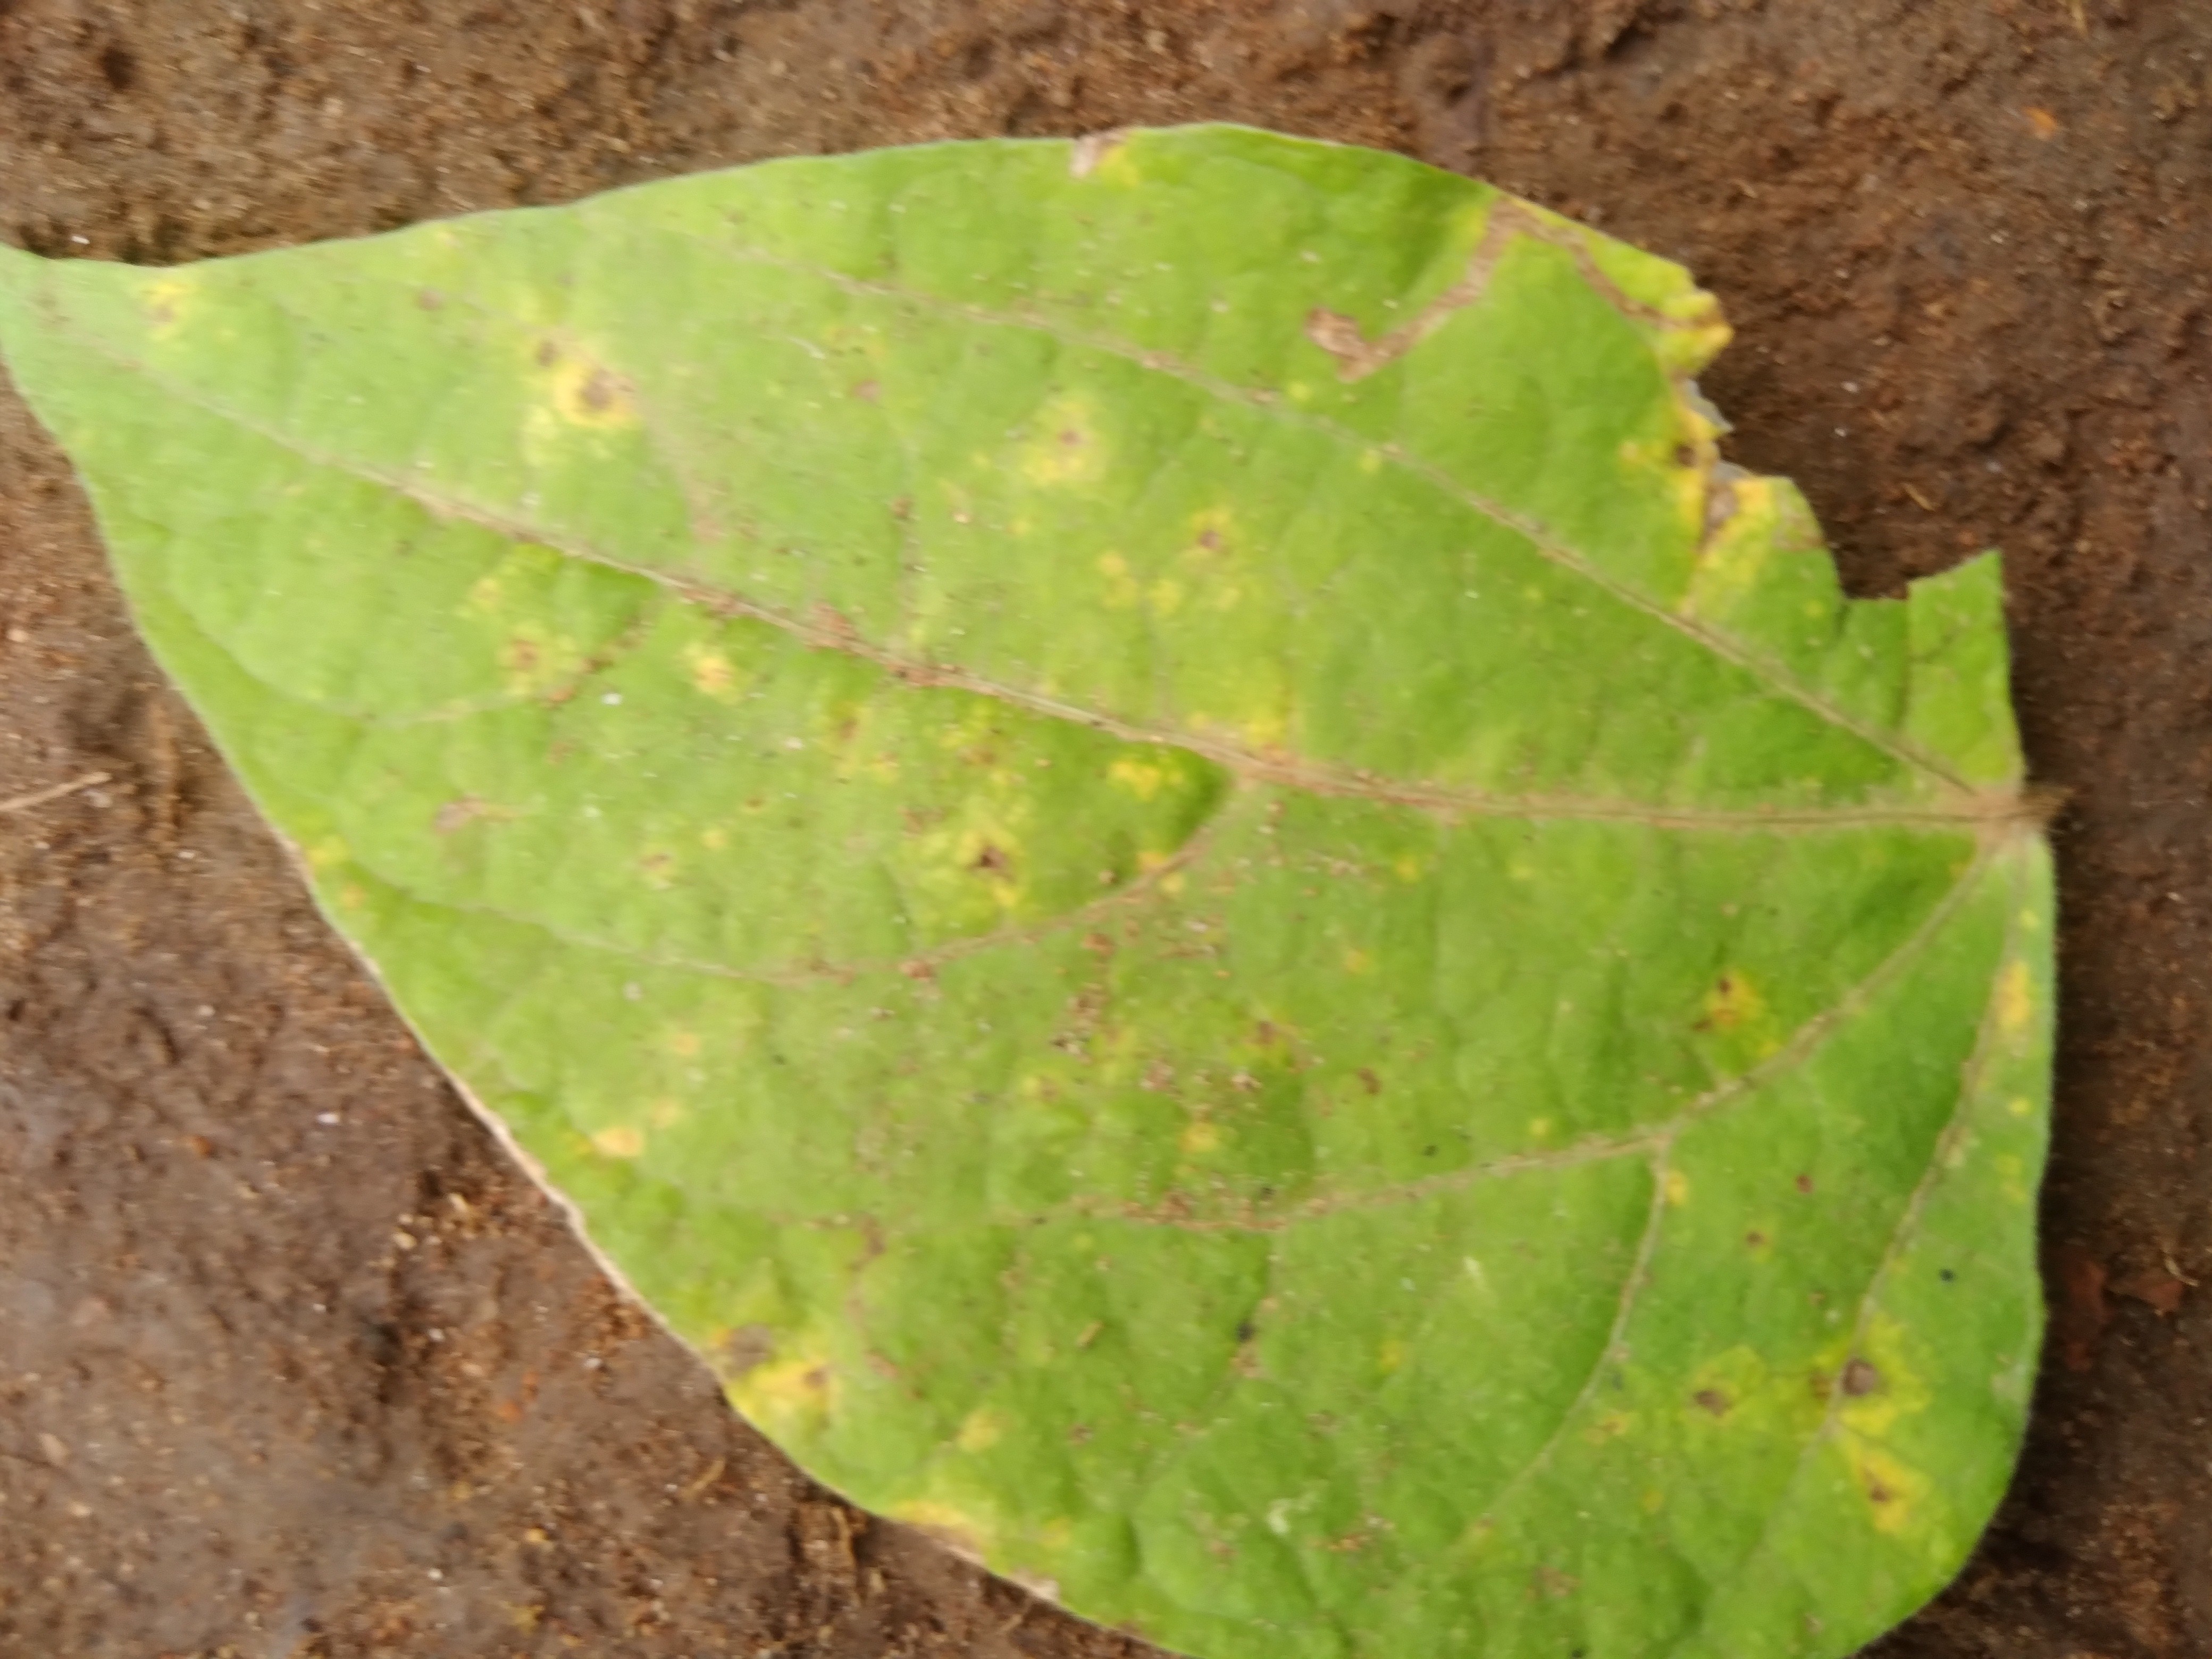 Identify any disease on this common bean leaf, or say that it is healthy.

rust
